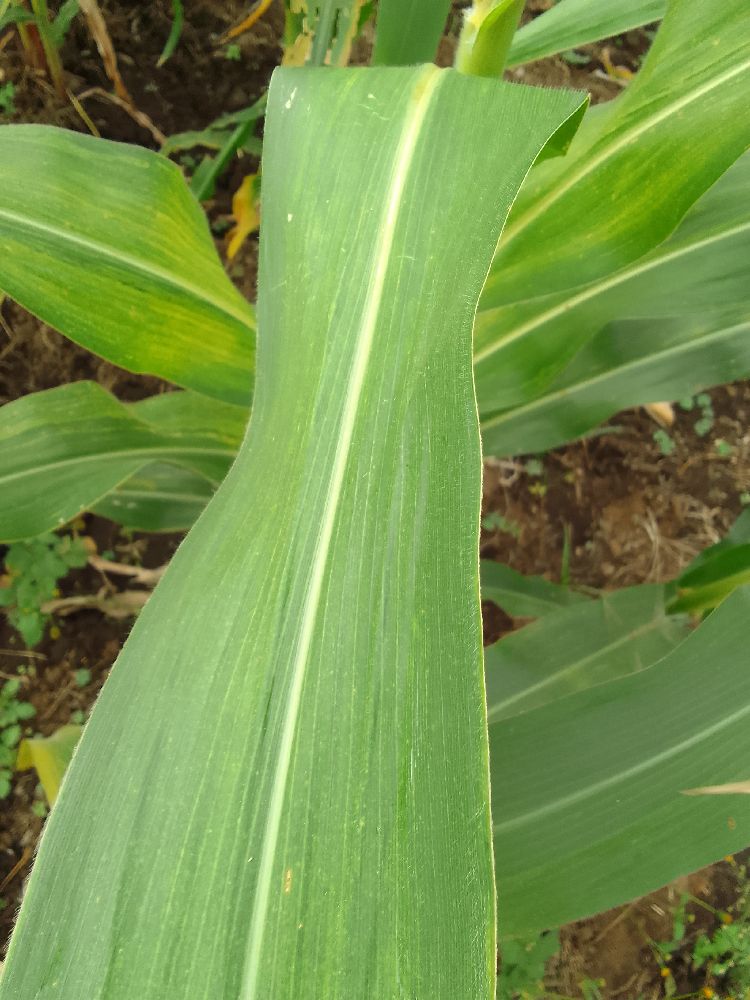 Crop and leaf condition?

maize, maize lethal necrosis
